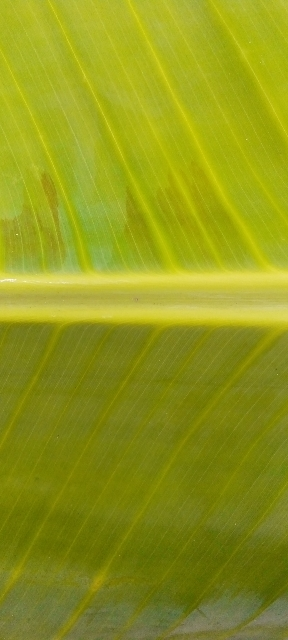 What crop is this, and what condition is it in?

banana, healthy
